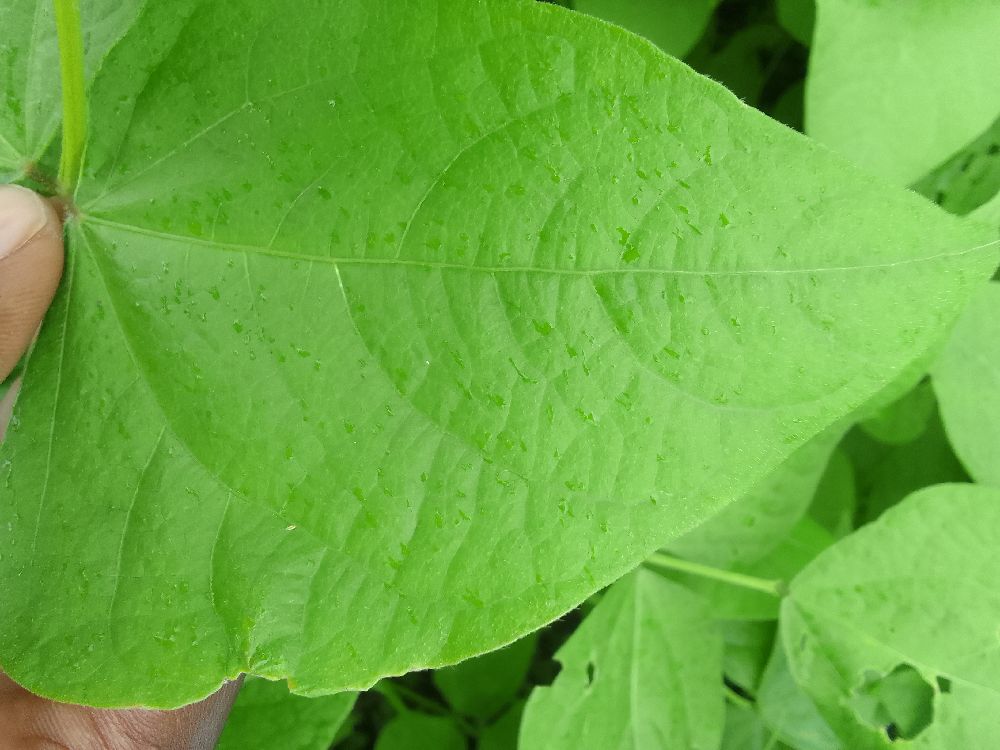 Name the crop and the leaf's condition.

common bean, healthy
